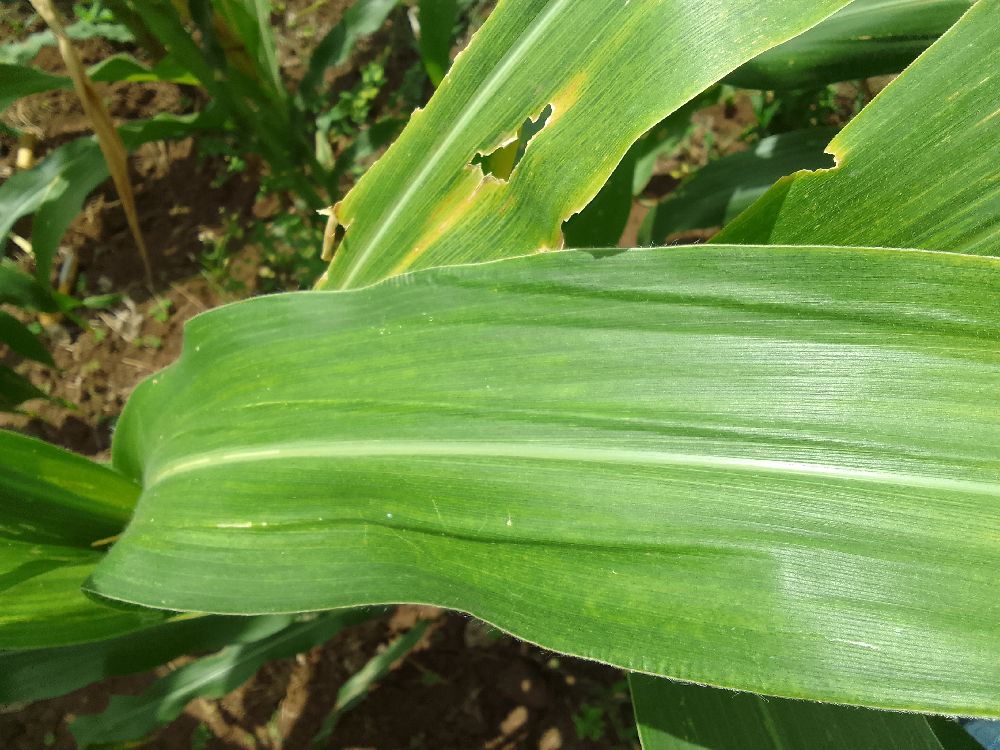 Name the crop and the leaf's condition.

maize, maize lethal necrosis
